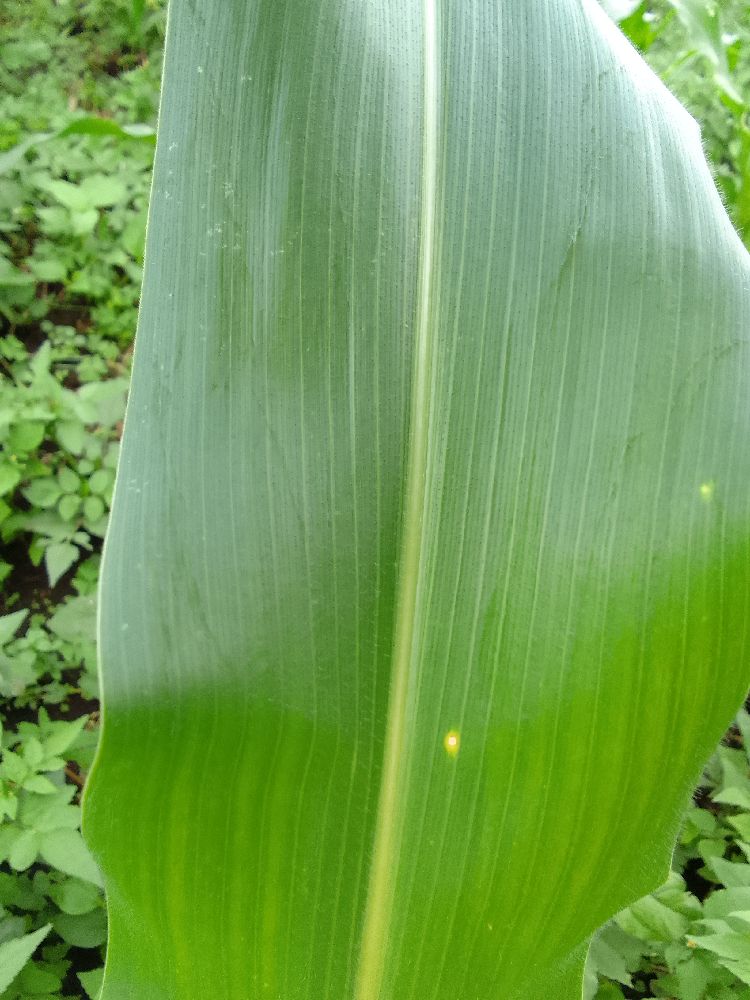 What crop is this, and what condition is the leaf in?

maize, healthy
